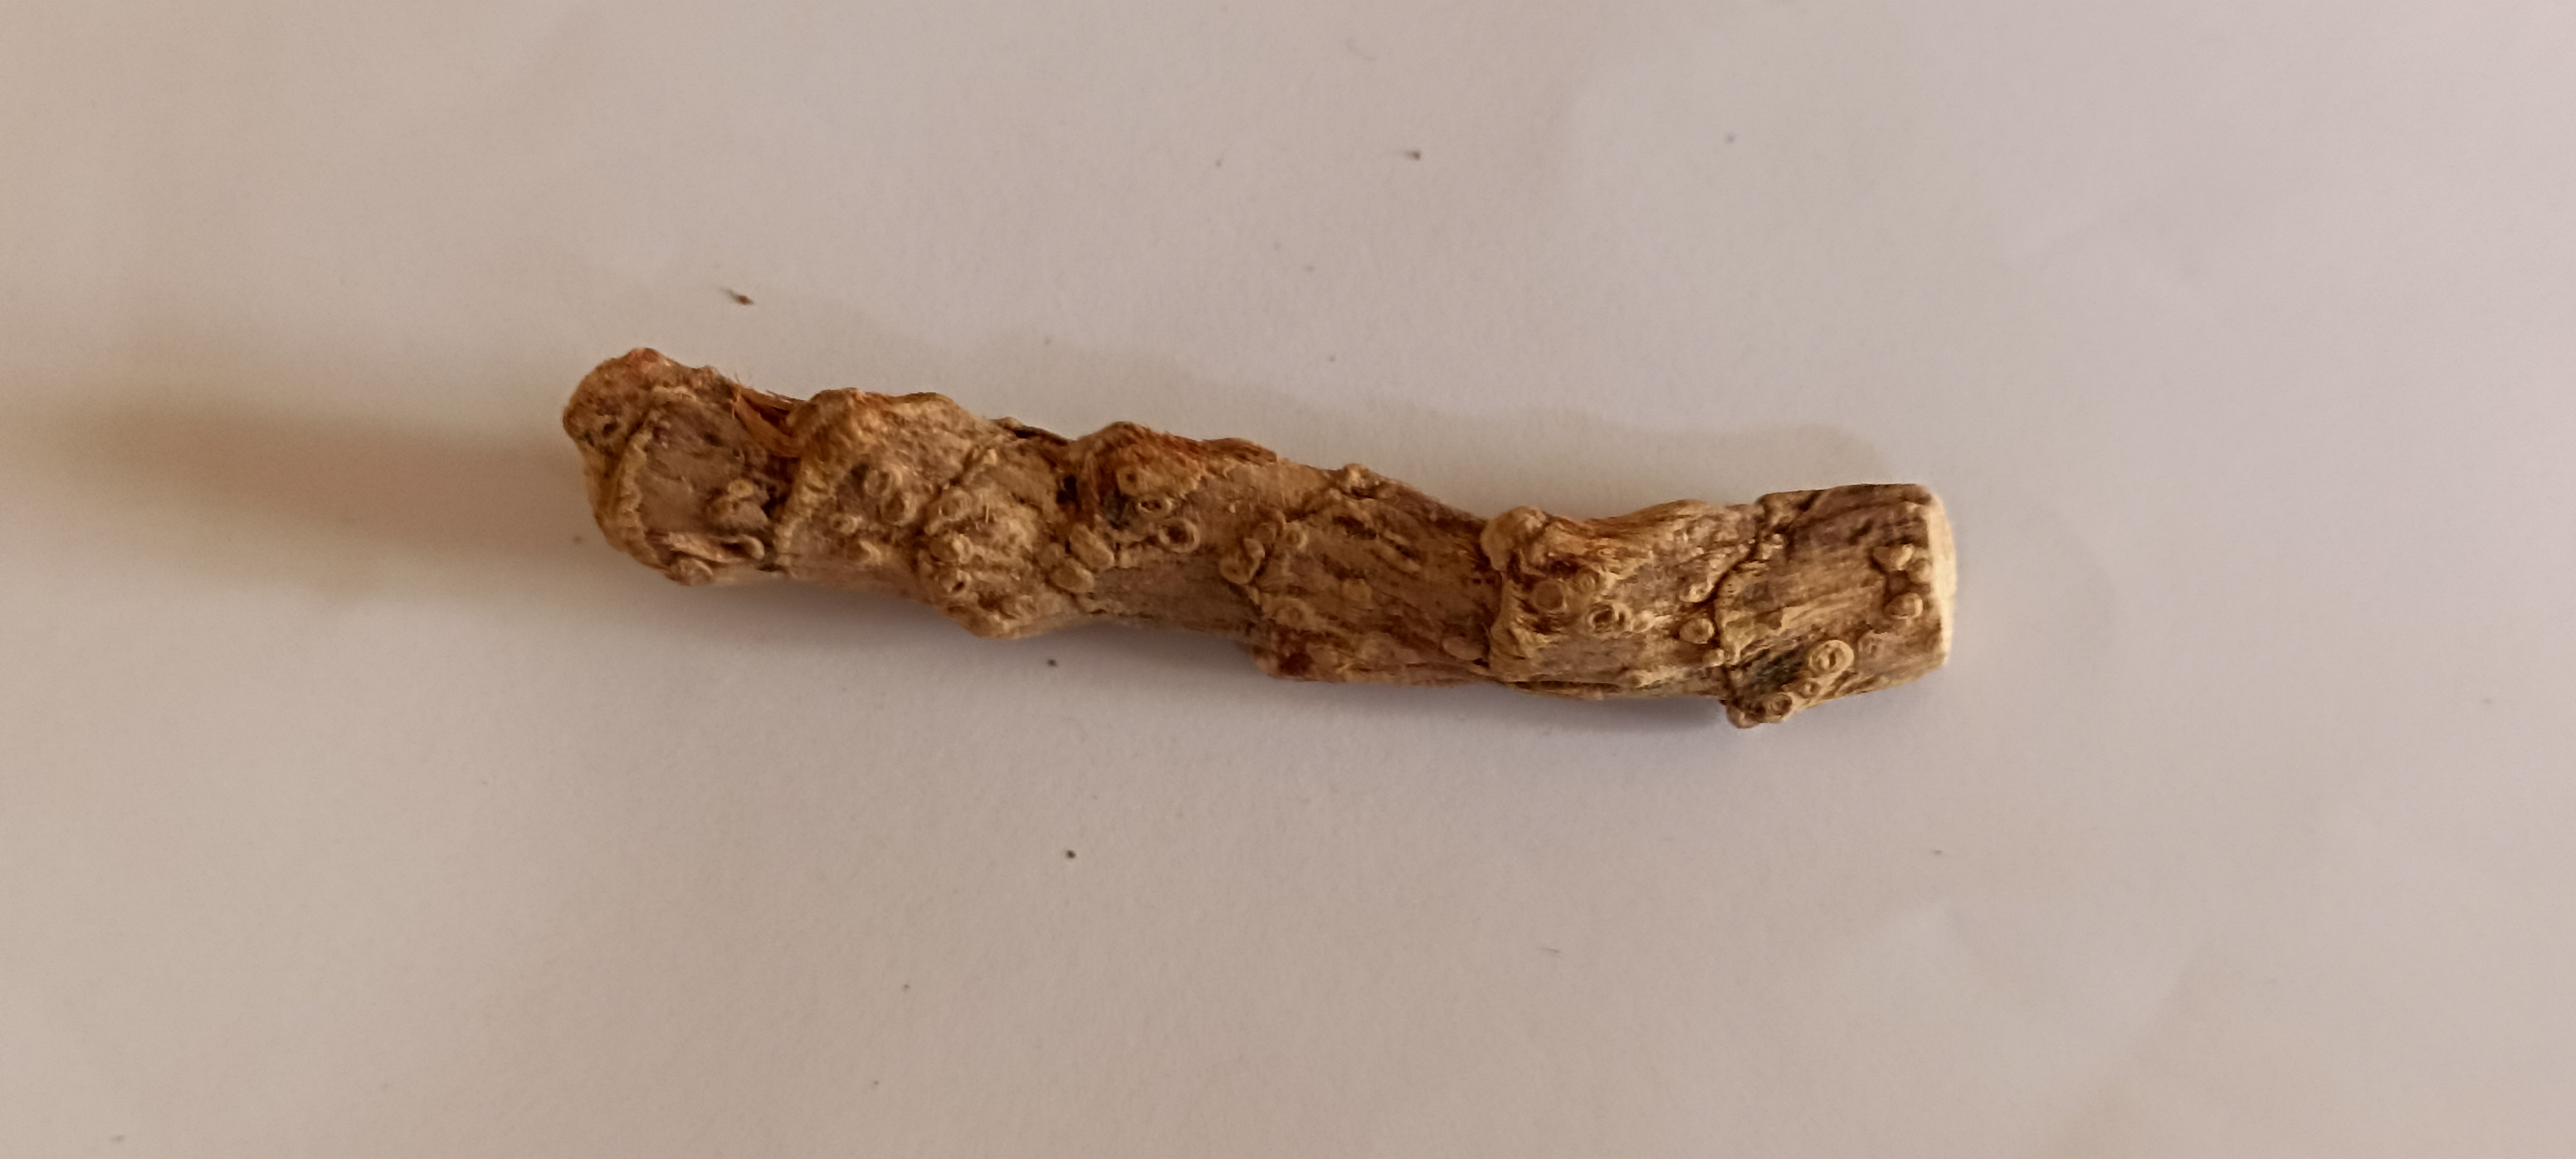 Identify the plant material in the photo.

vekhand
